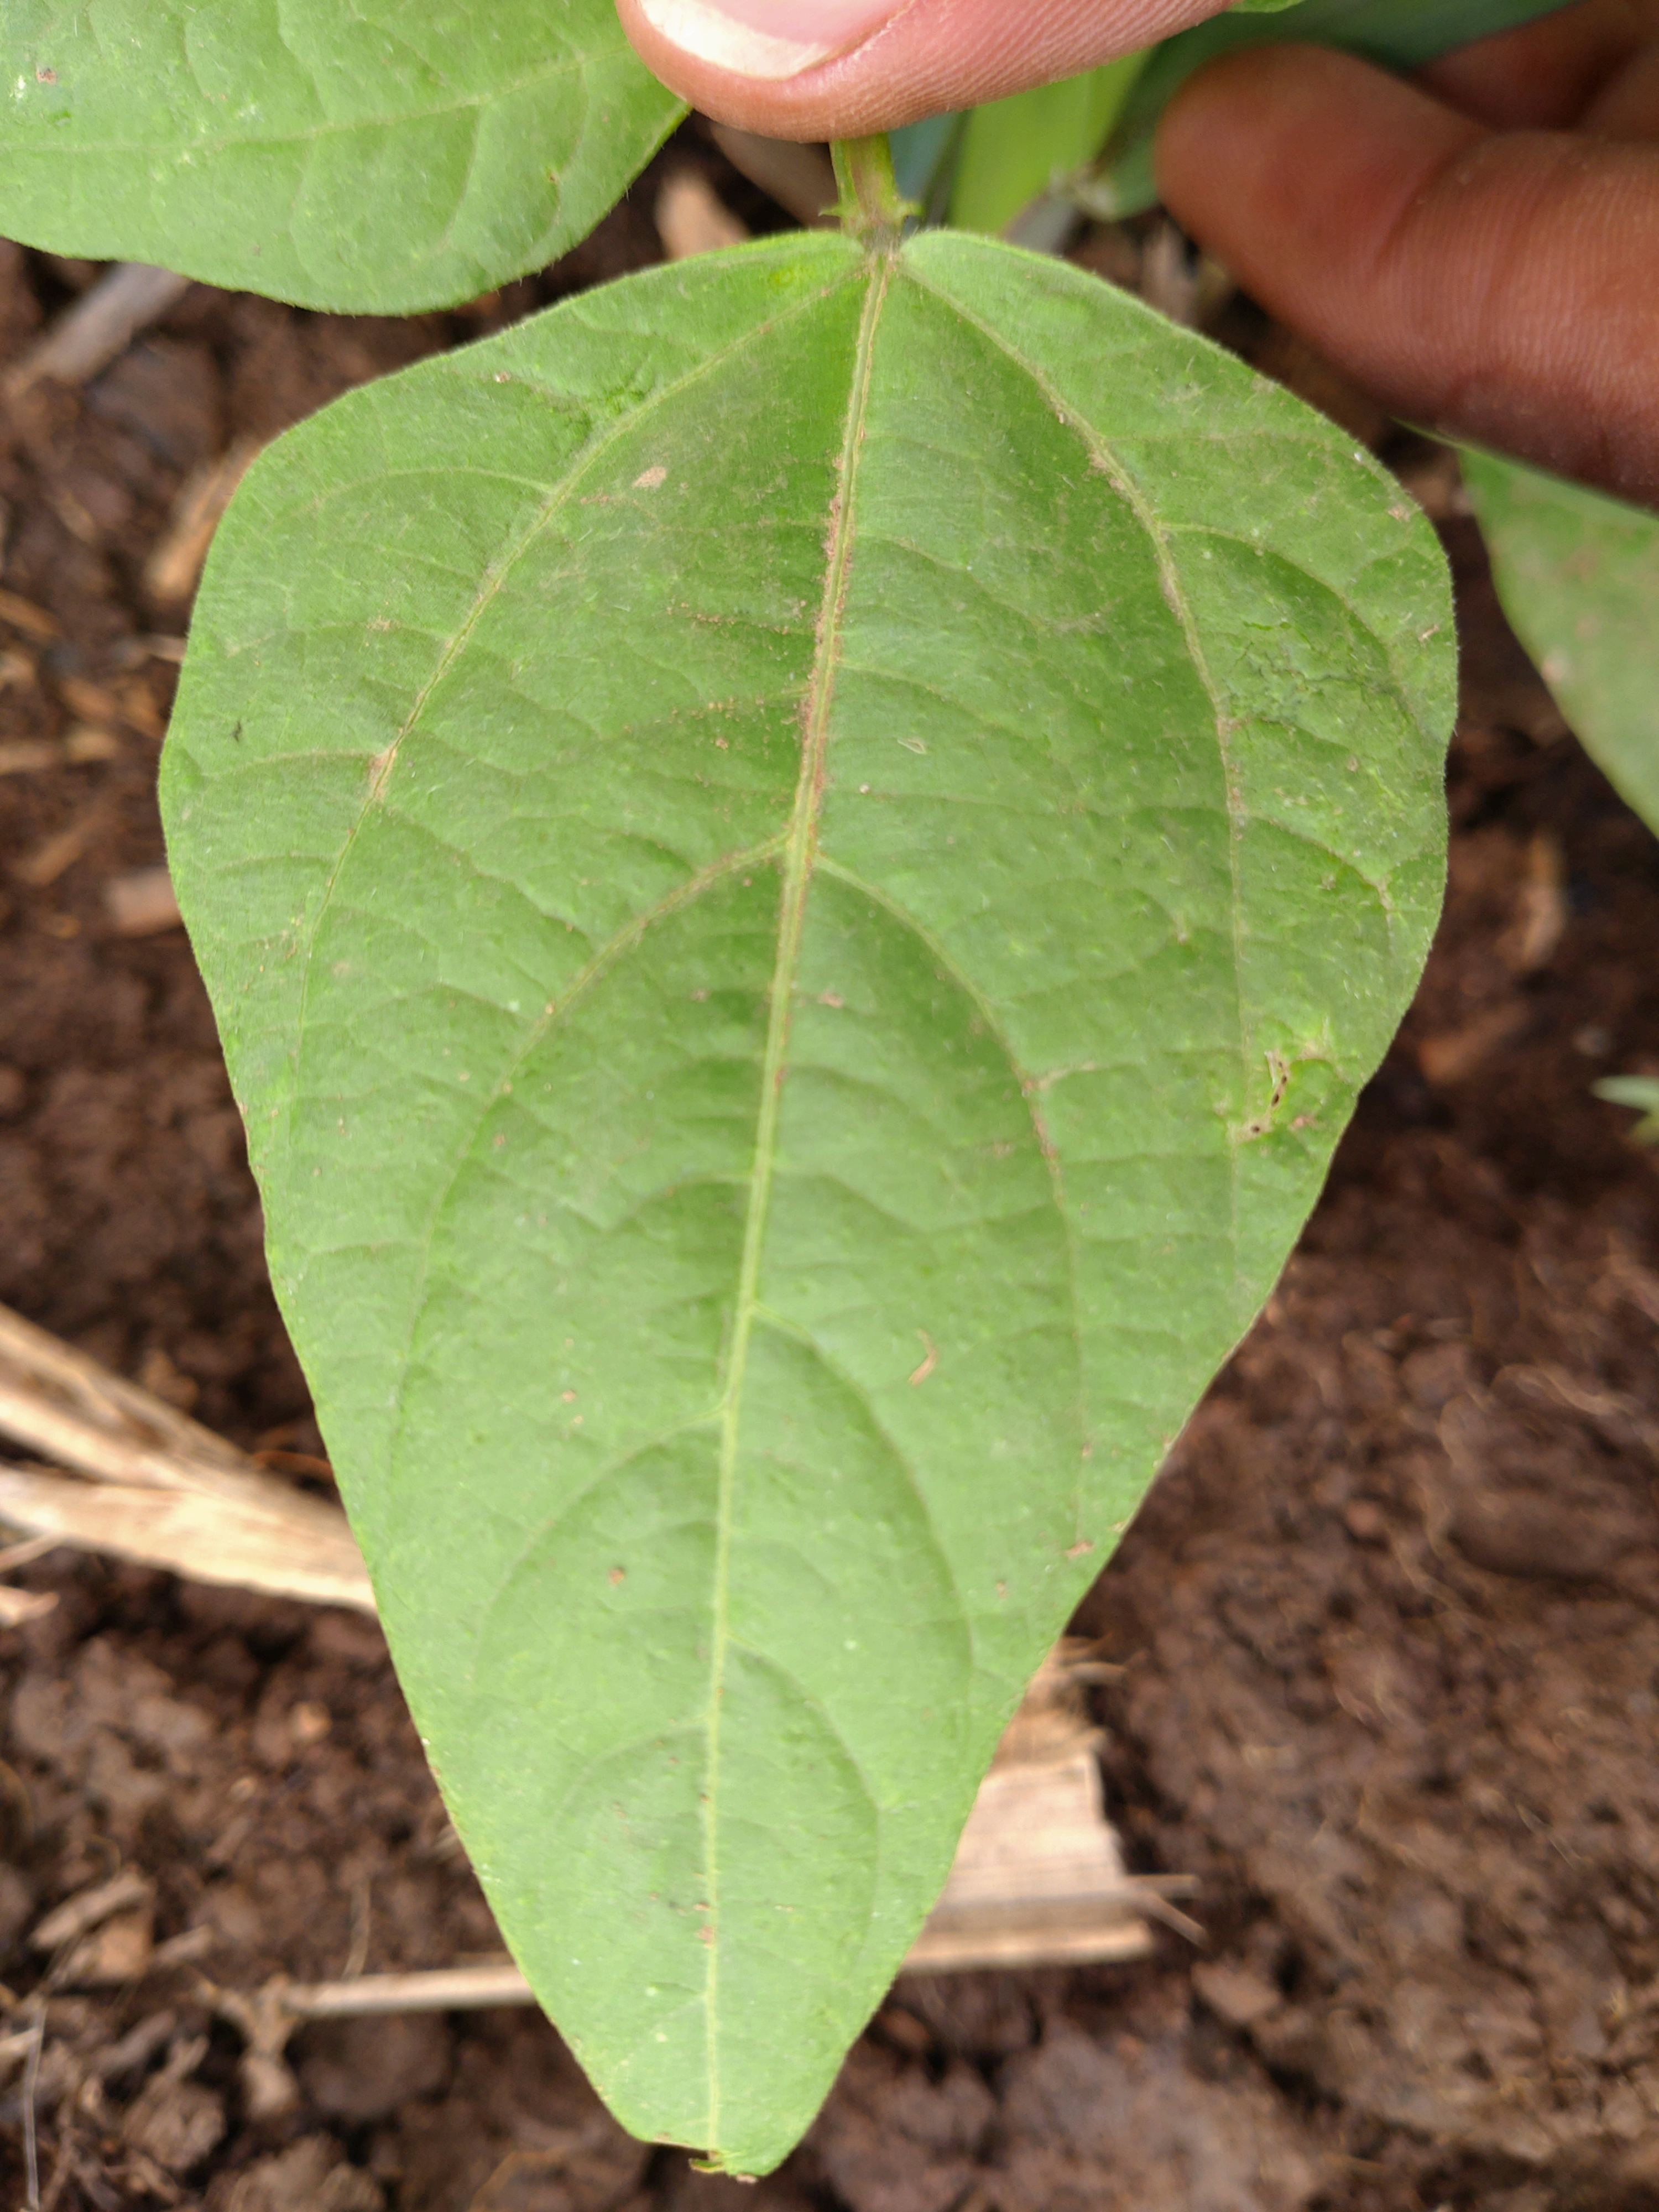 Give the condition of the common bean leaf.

healthy
